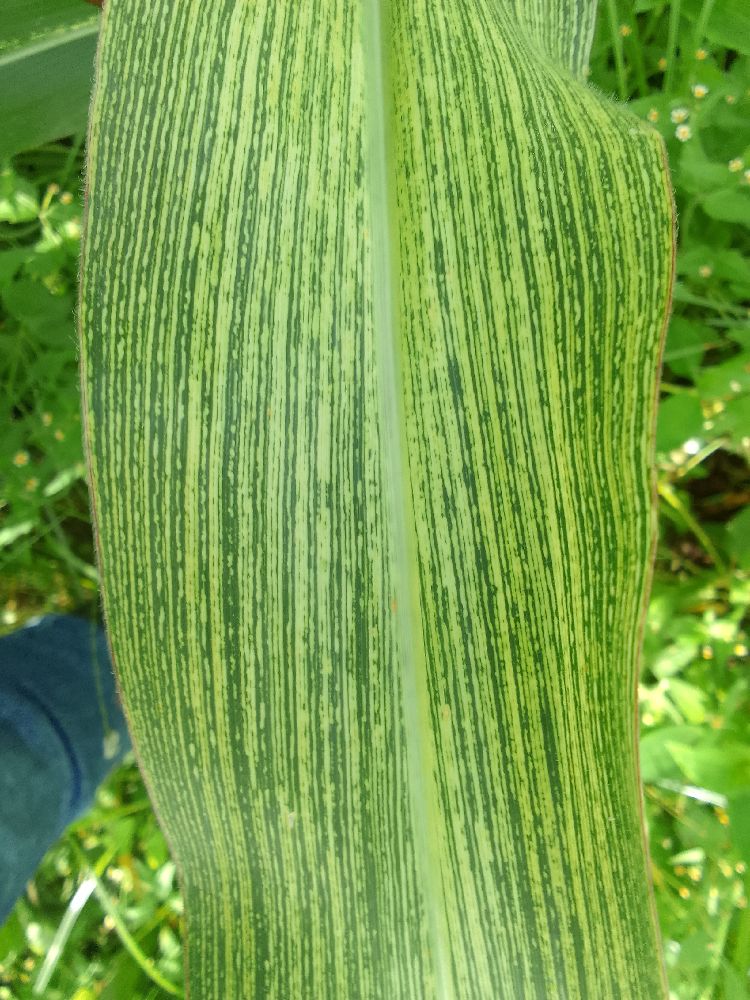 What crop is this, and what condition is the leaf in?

maize, maize streak virus
